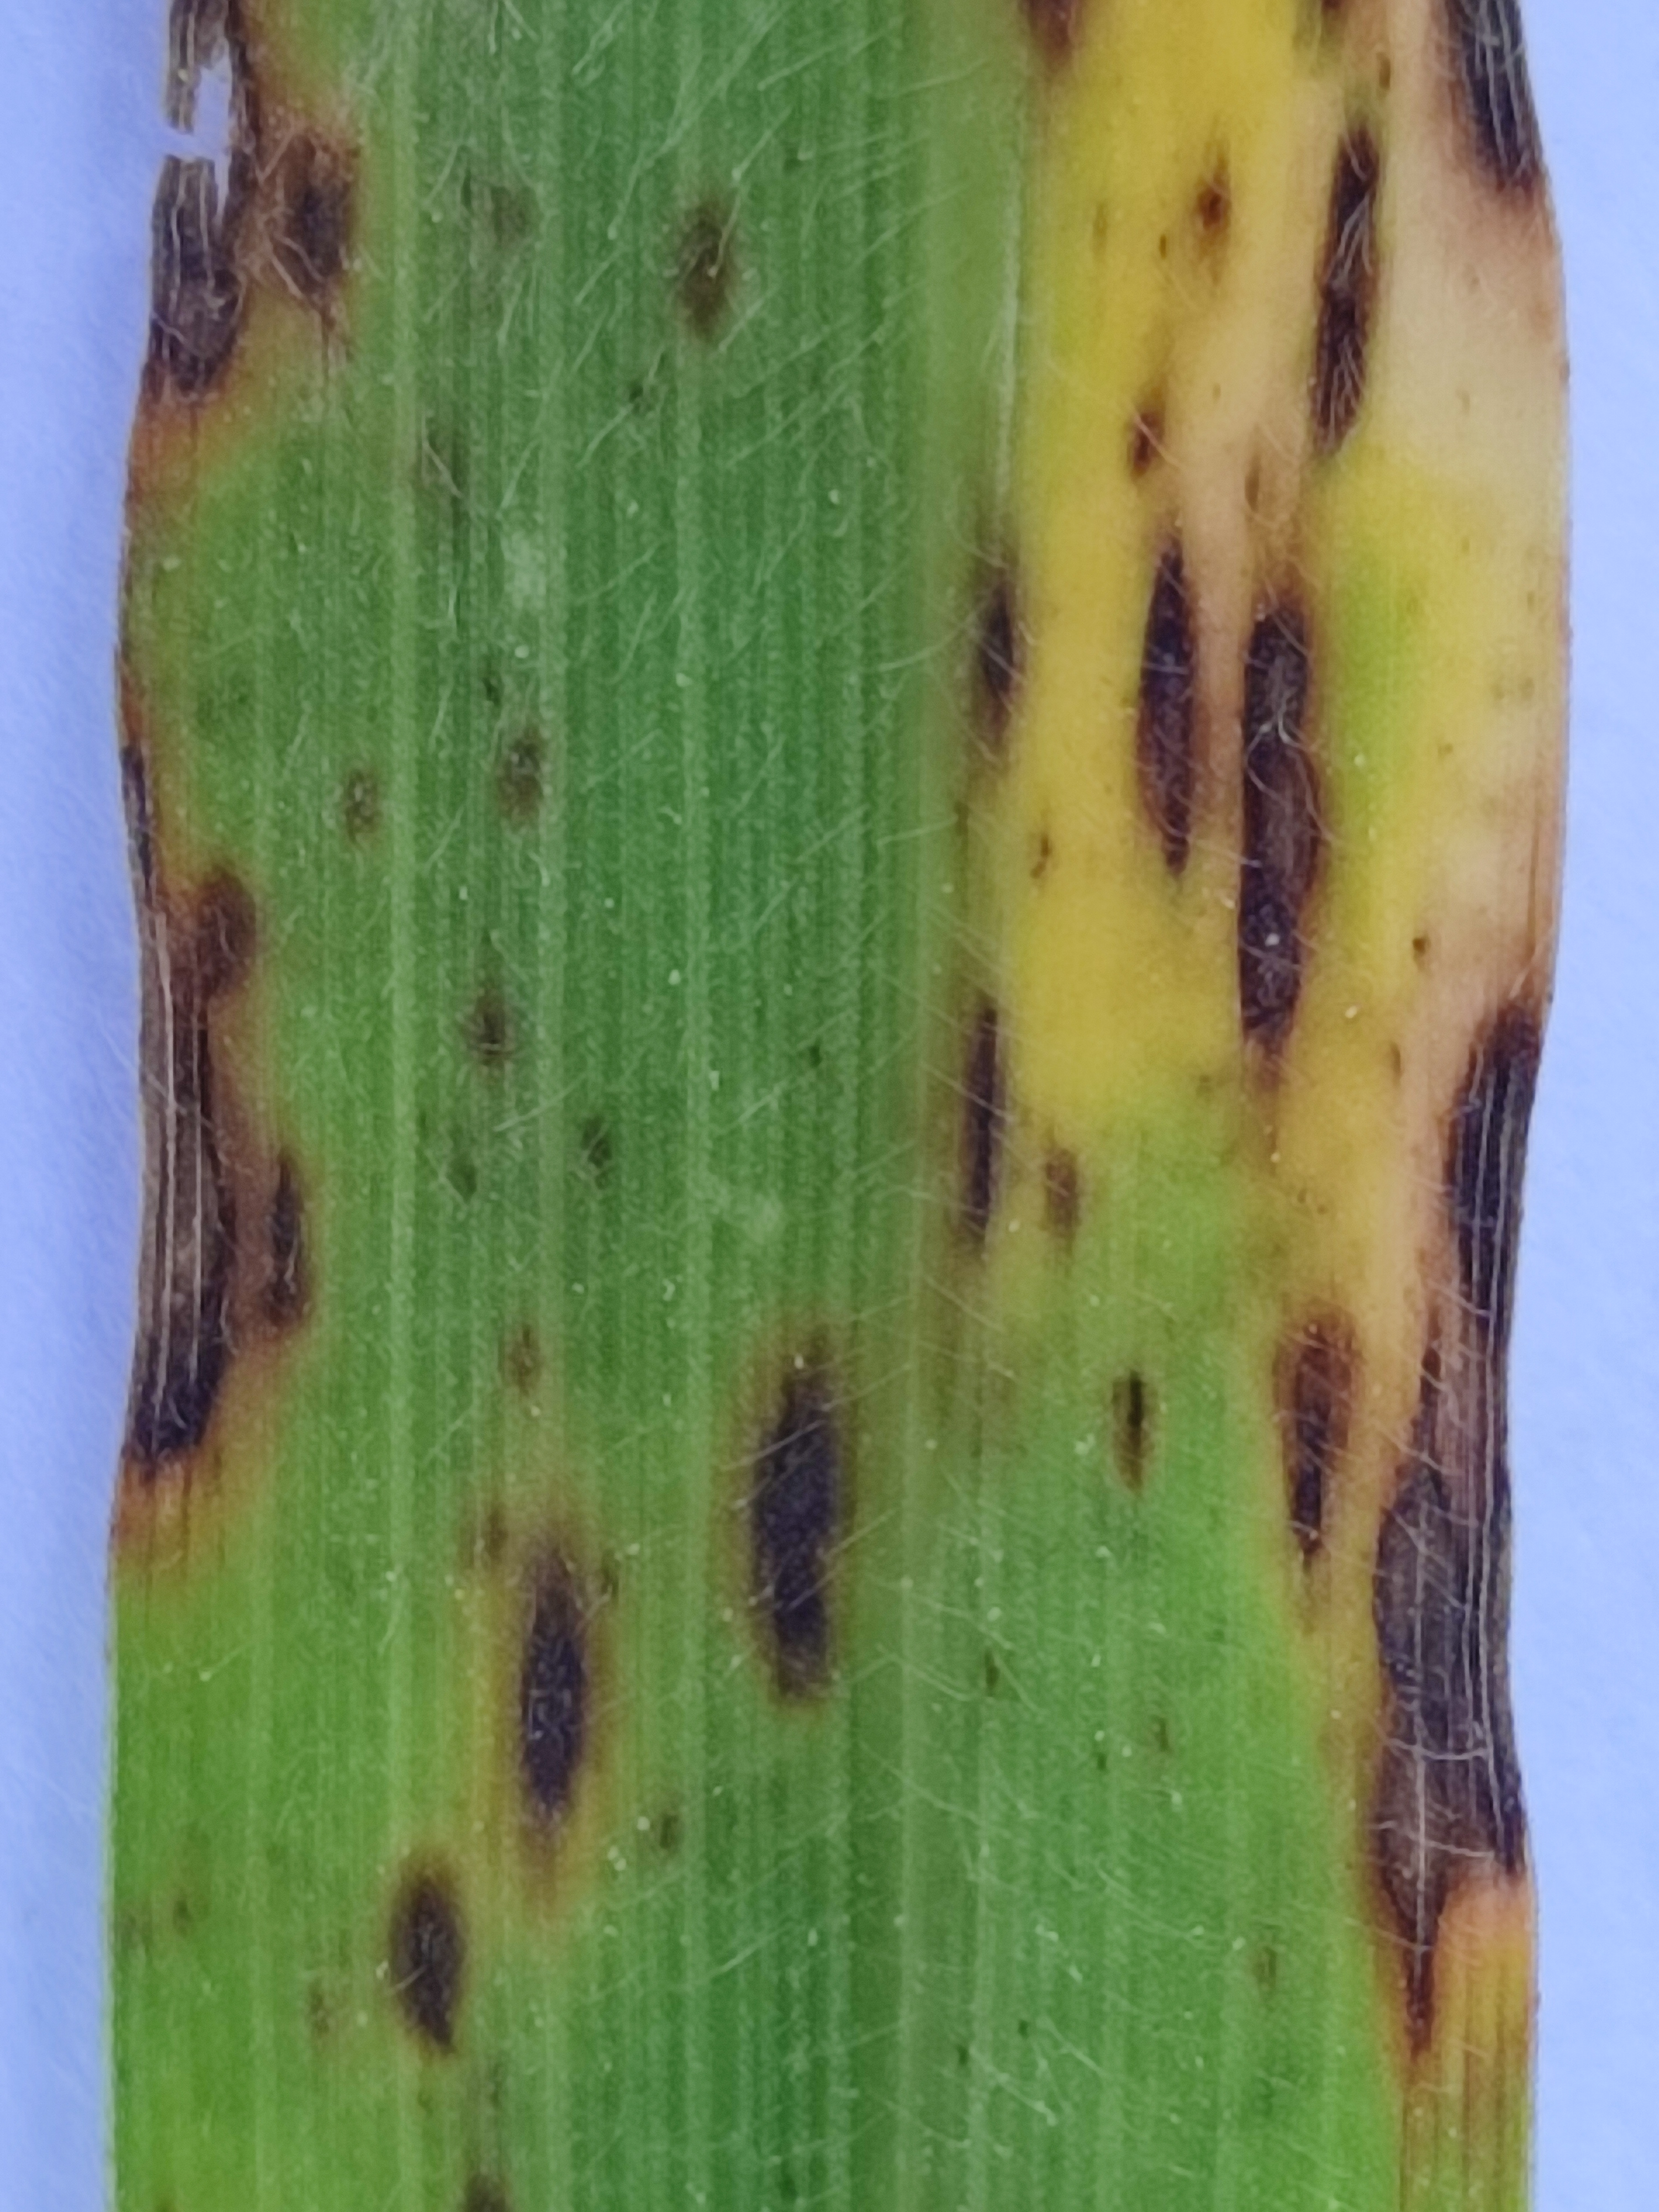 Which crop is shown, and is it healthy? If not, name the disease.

pearl millet, pyricularia sp.
